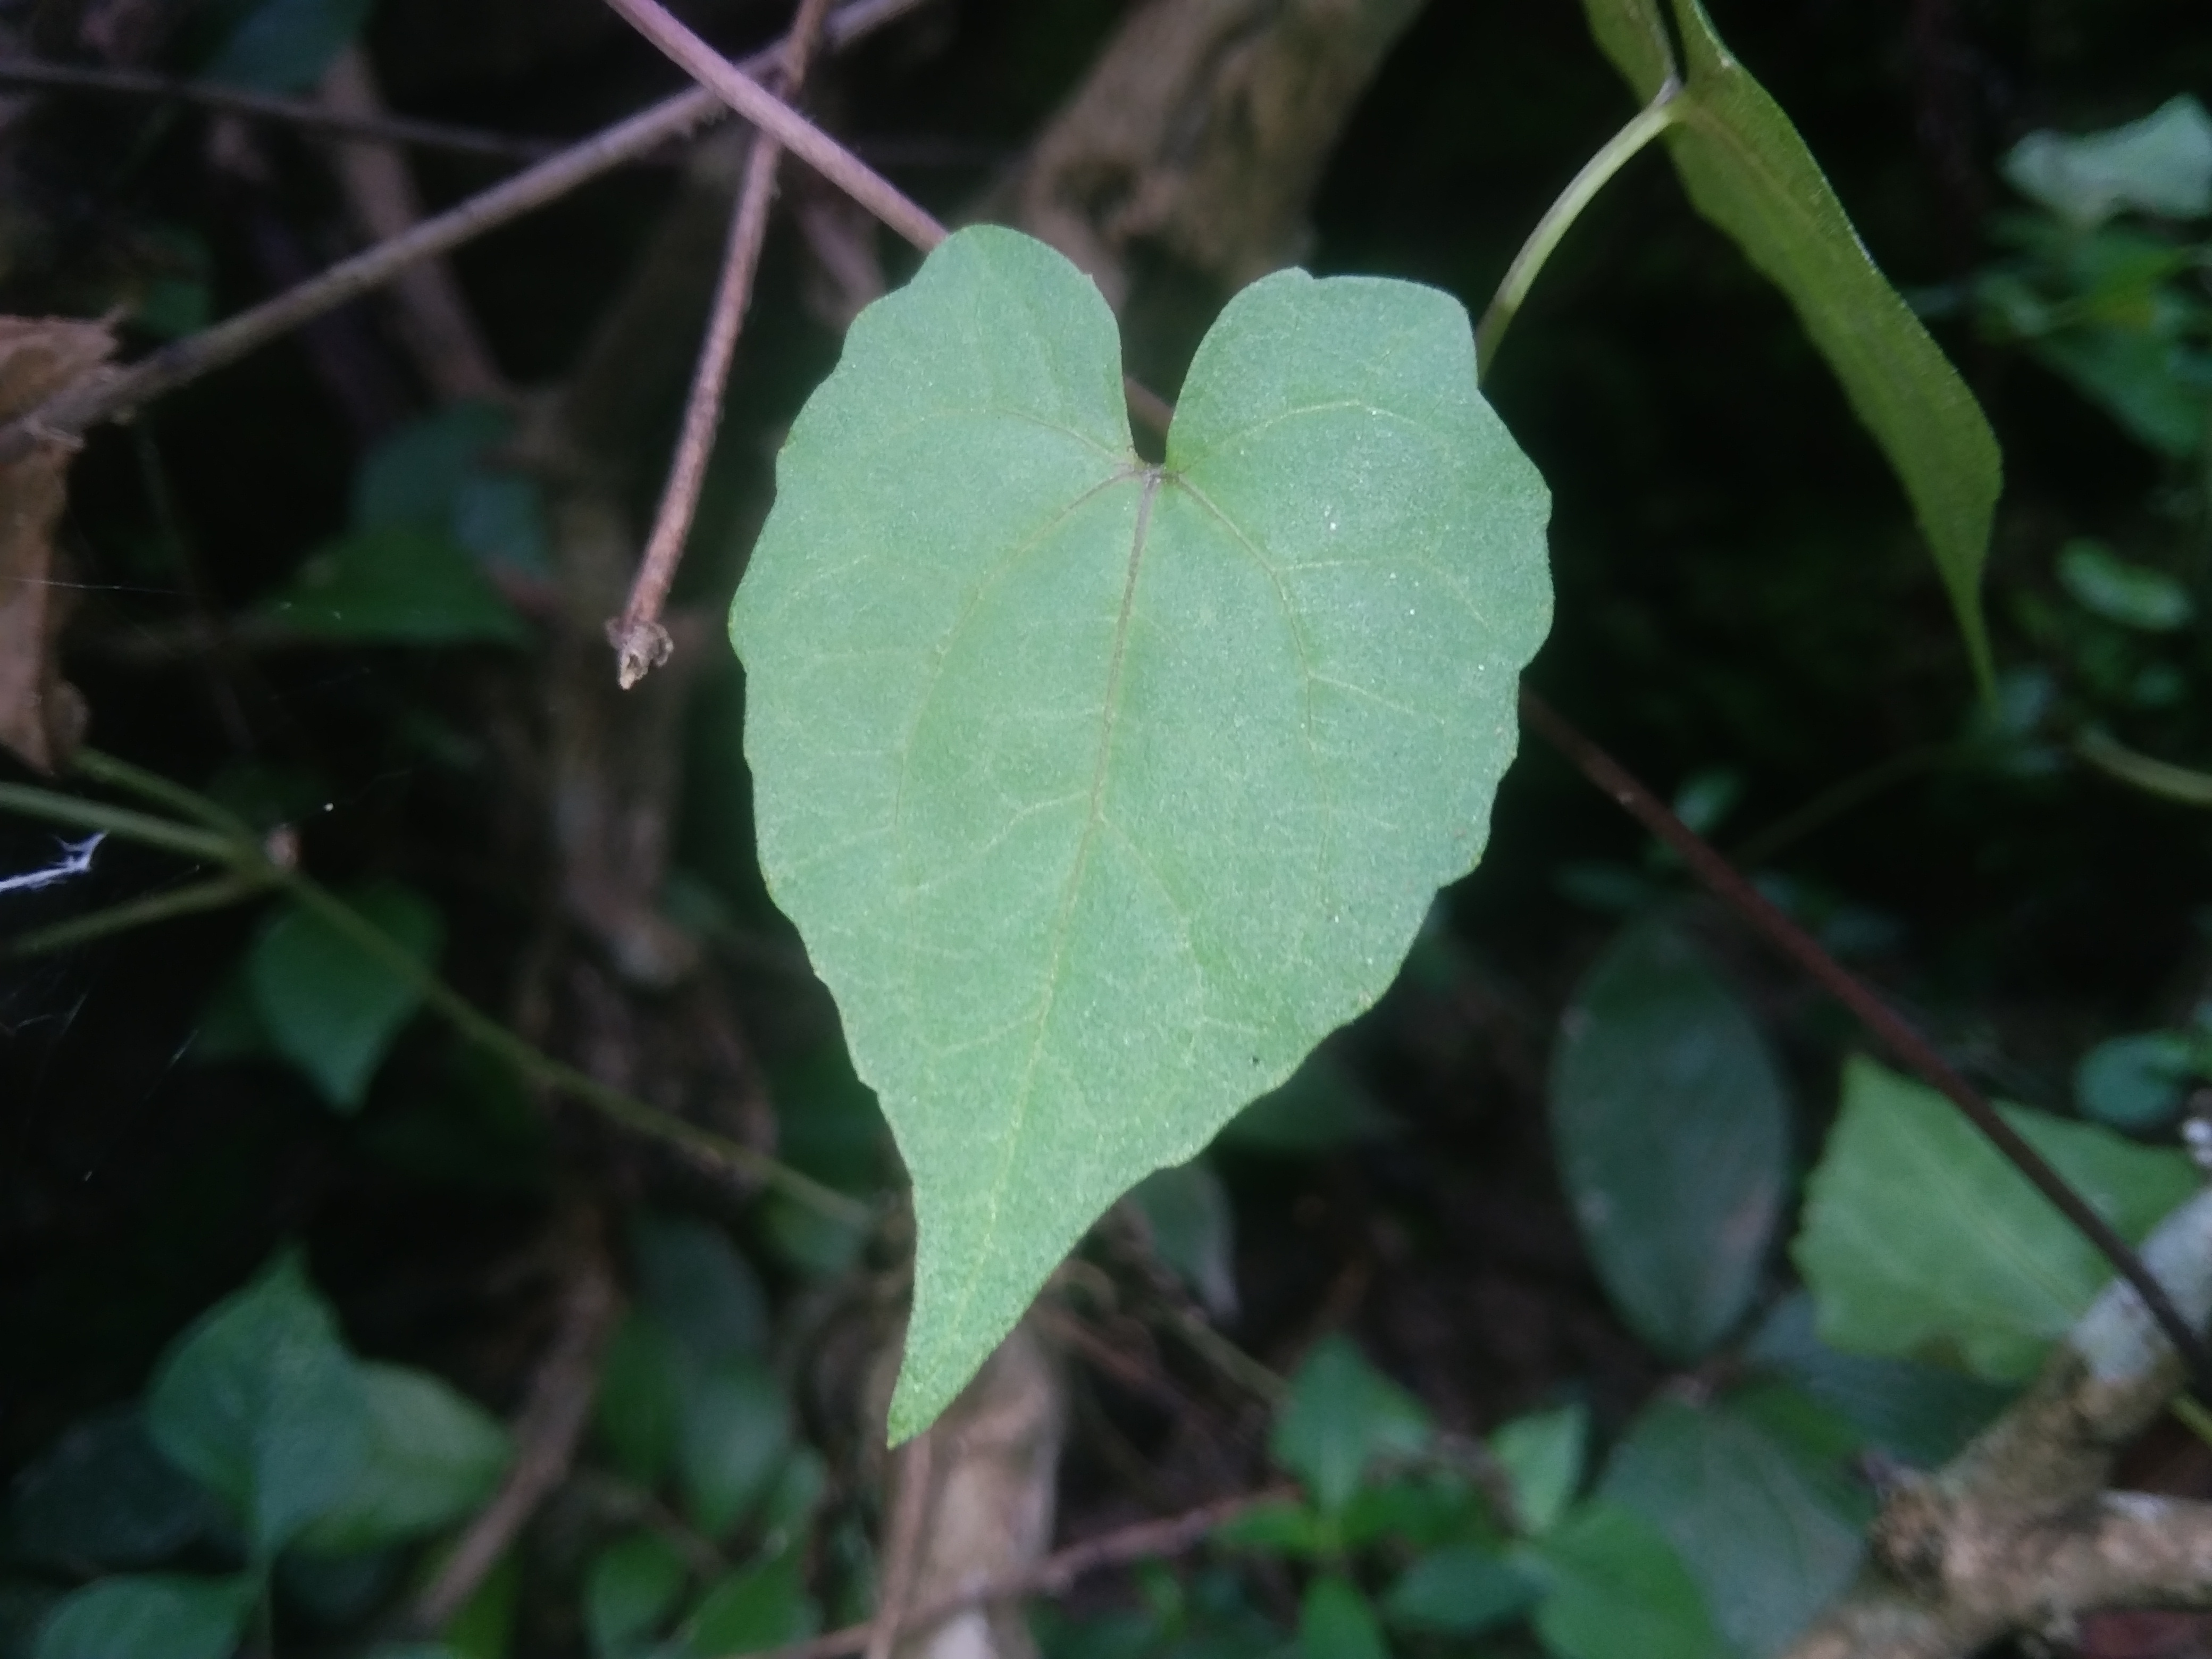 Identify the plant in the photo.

bitter vine
